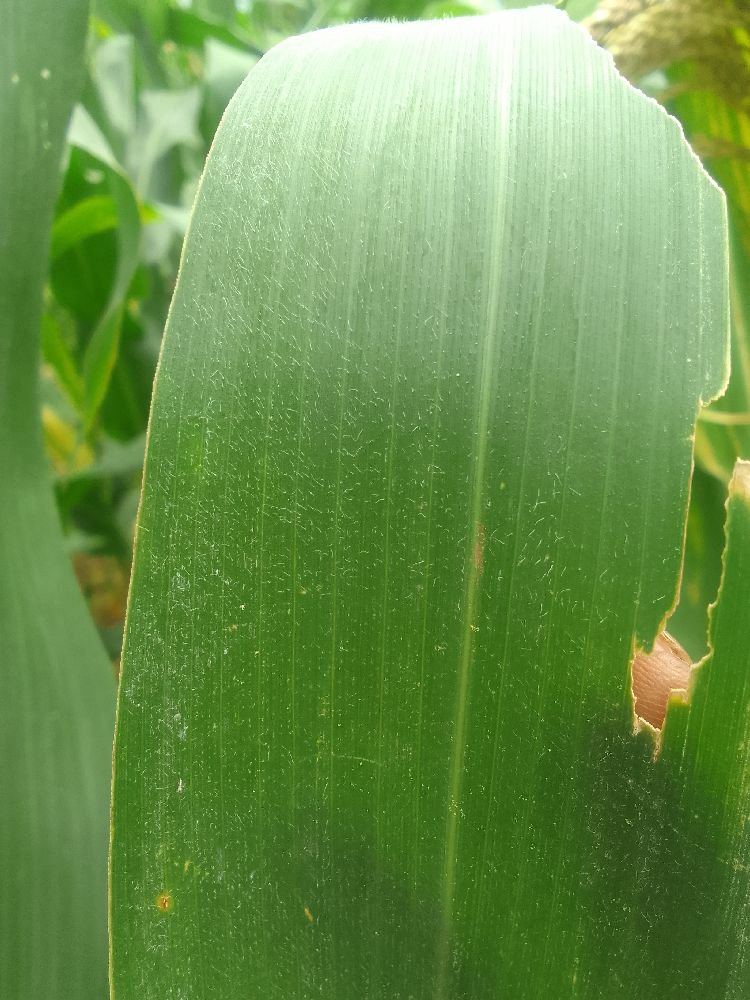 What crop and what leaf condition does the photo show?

maize, healthy
